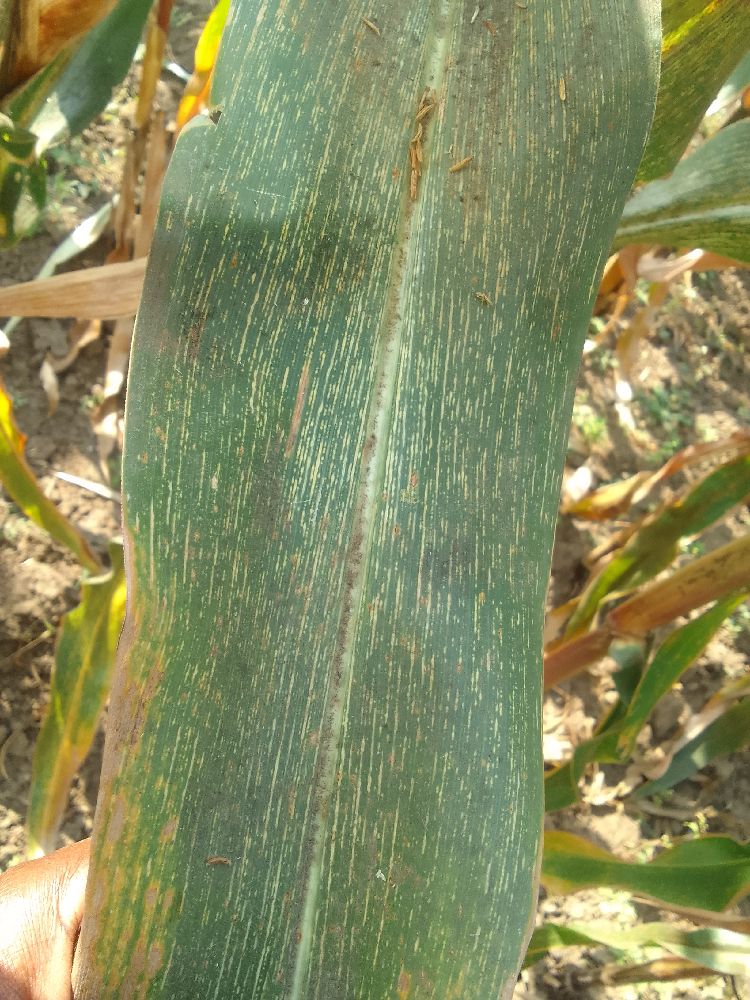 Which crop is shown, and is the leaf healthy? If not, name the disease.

maize, maize streak virus
